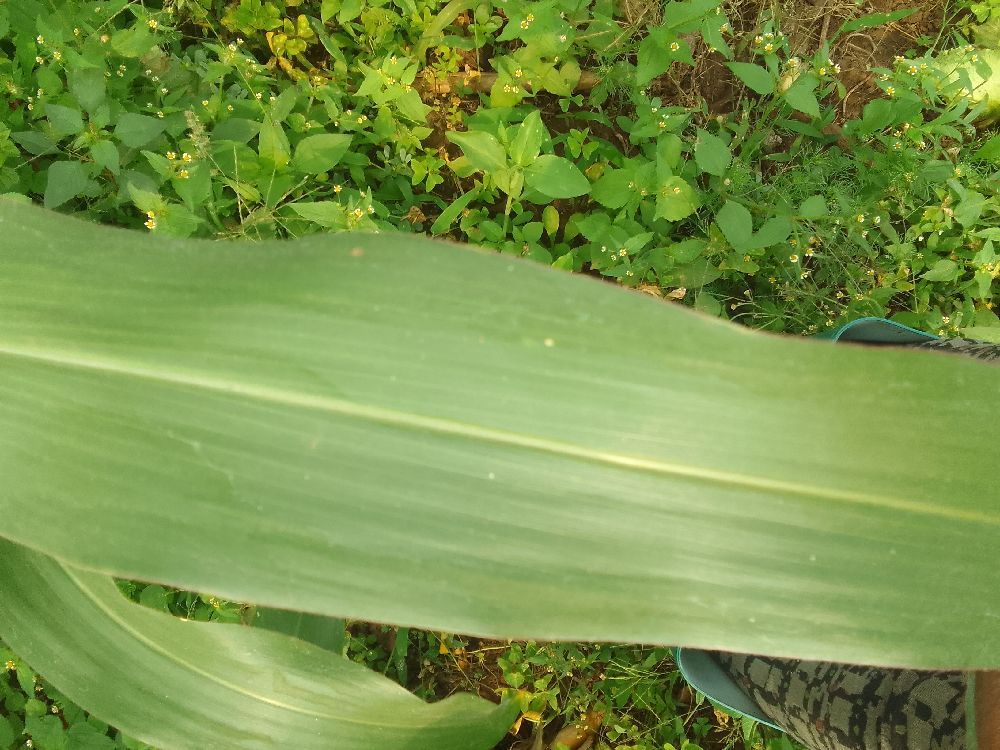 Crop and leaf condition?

maize, healthy
